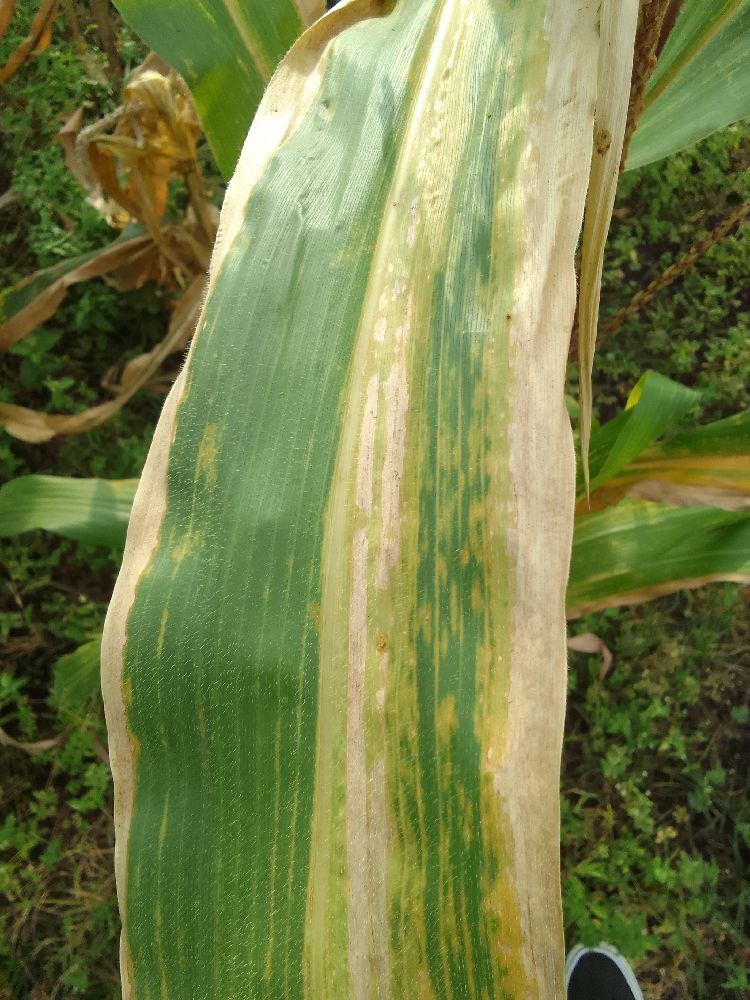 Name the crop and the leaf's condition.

maize, maize lethal necrosis
